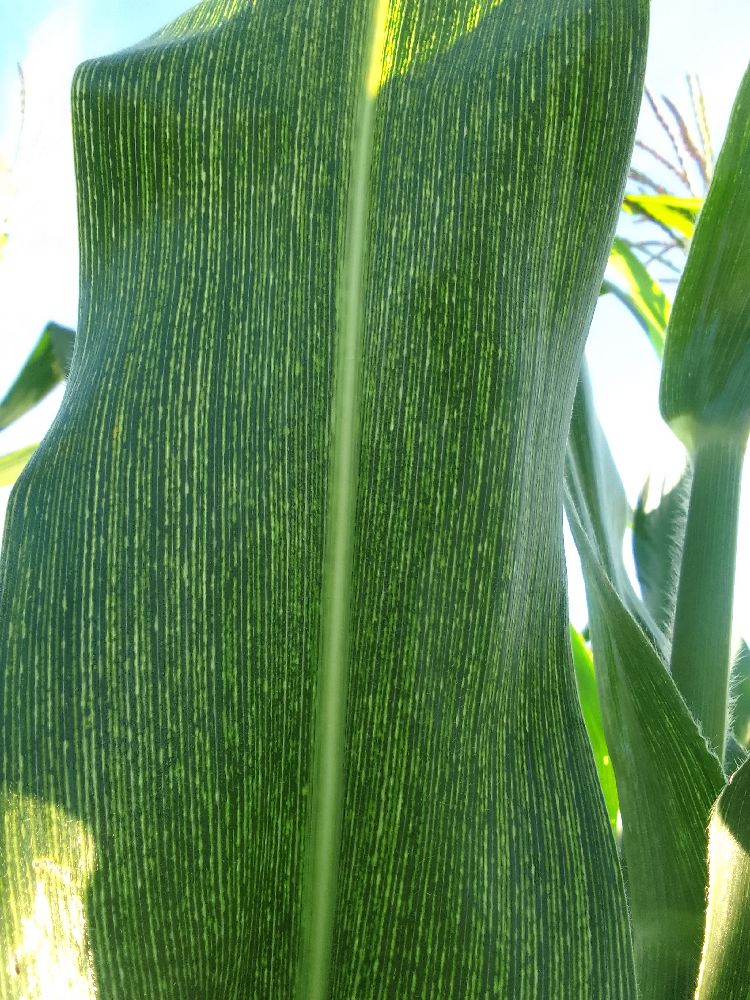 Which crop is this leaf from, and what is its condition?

maize, maize streak virus
